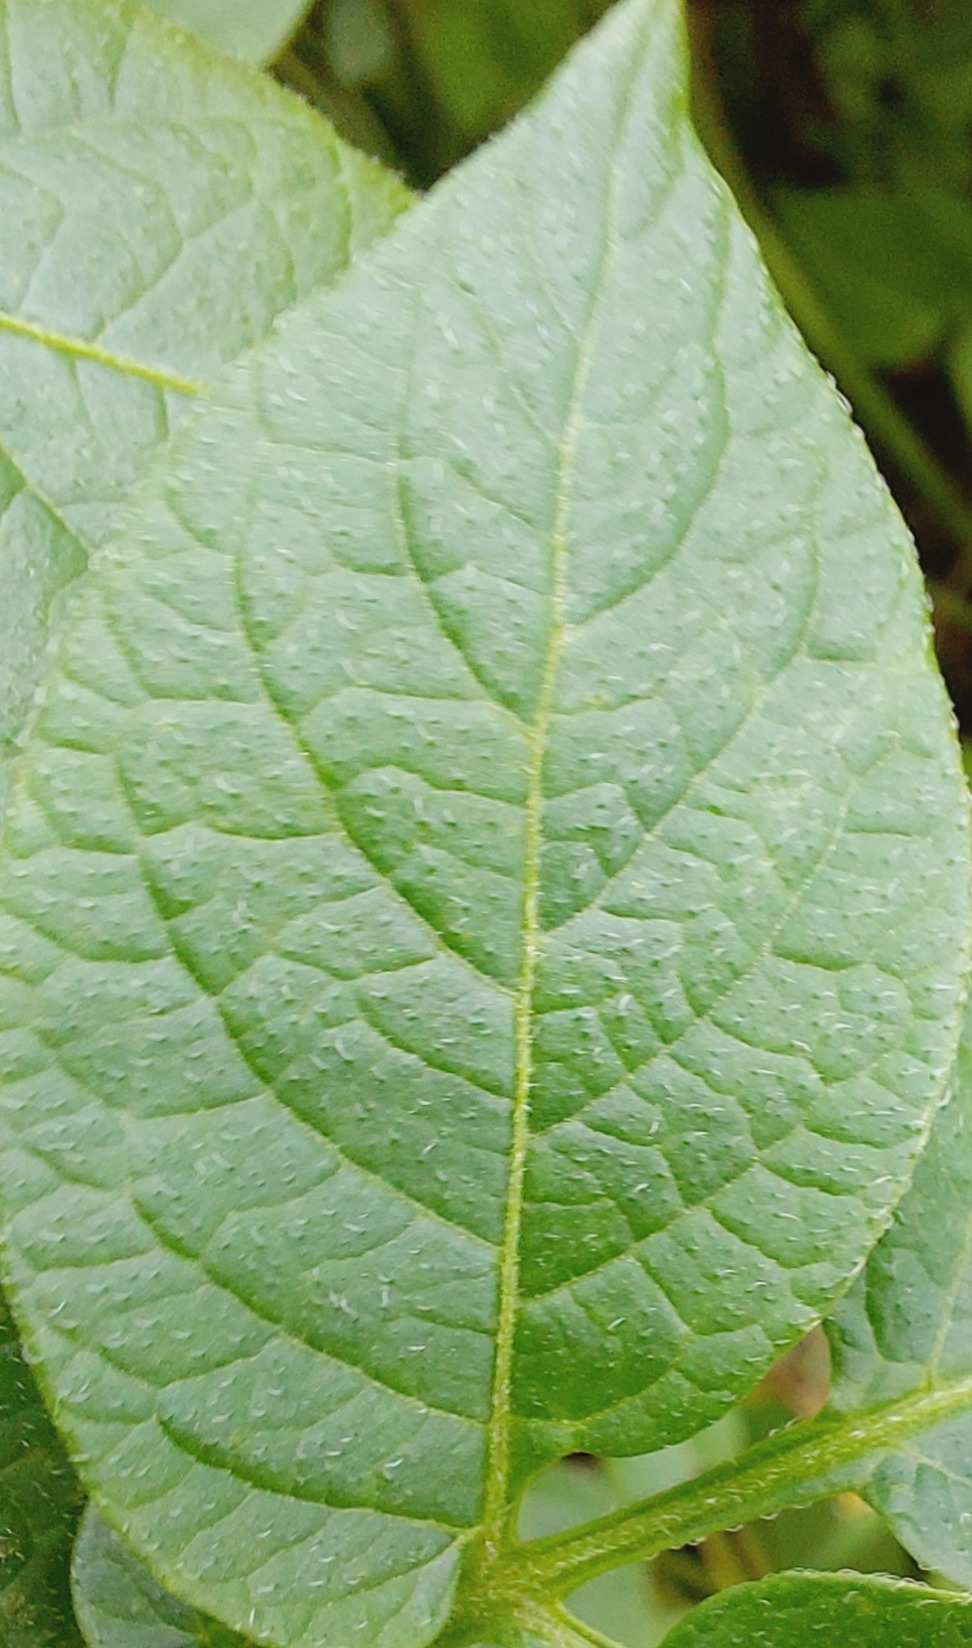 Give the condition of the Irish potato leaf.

healthy
